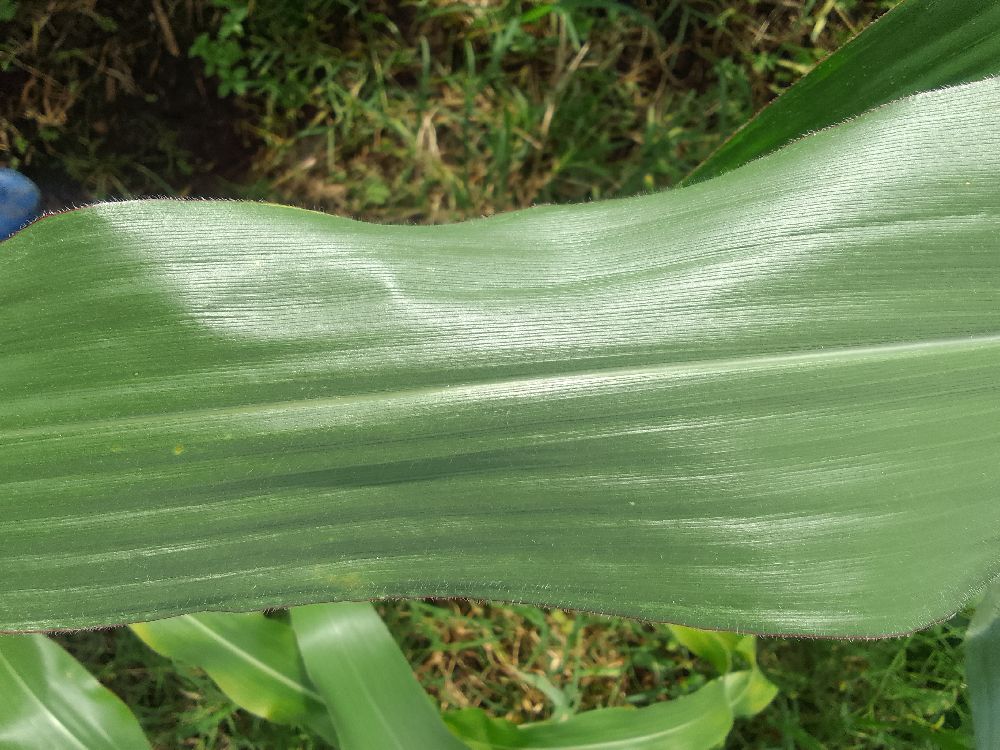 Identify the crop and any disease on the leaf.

maize, healthy
